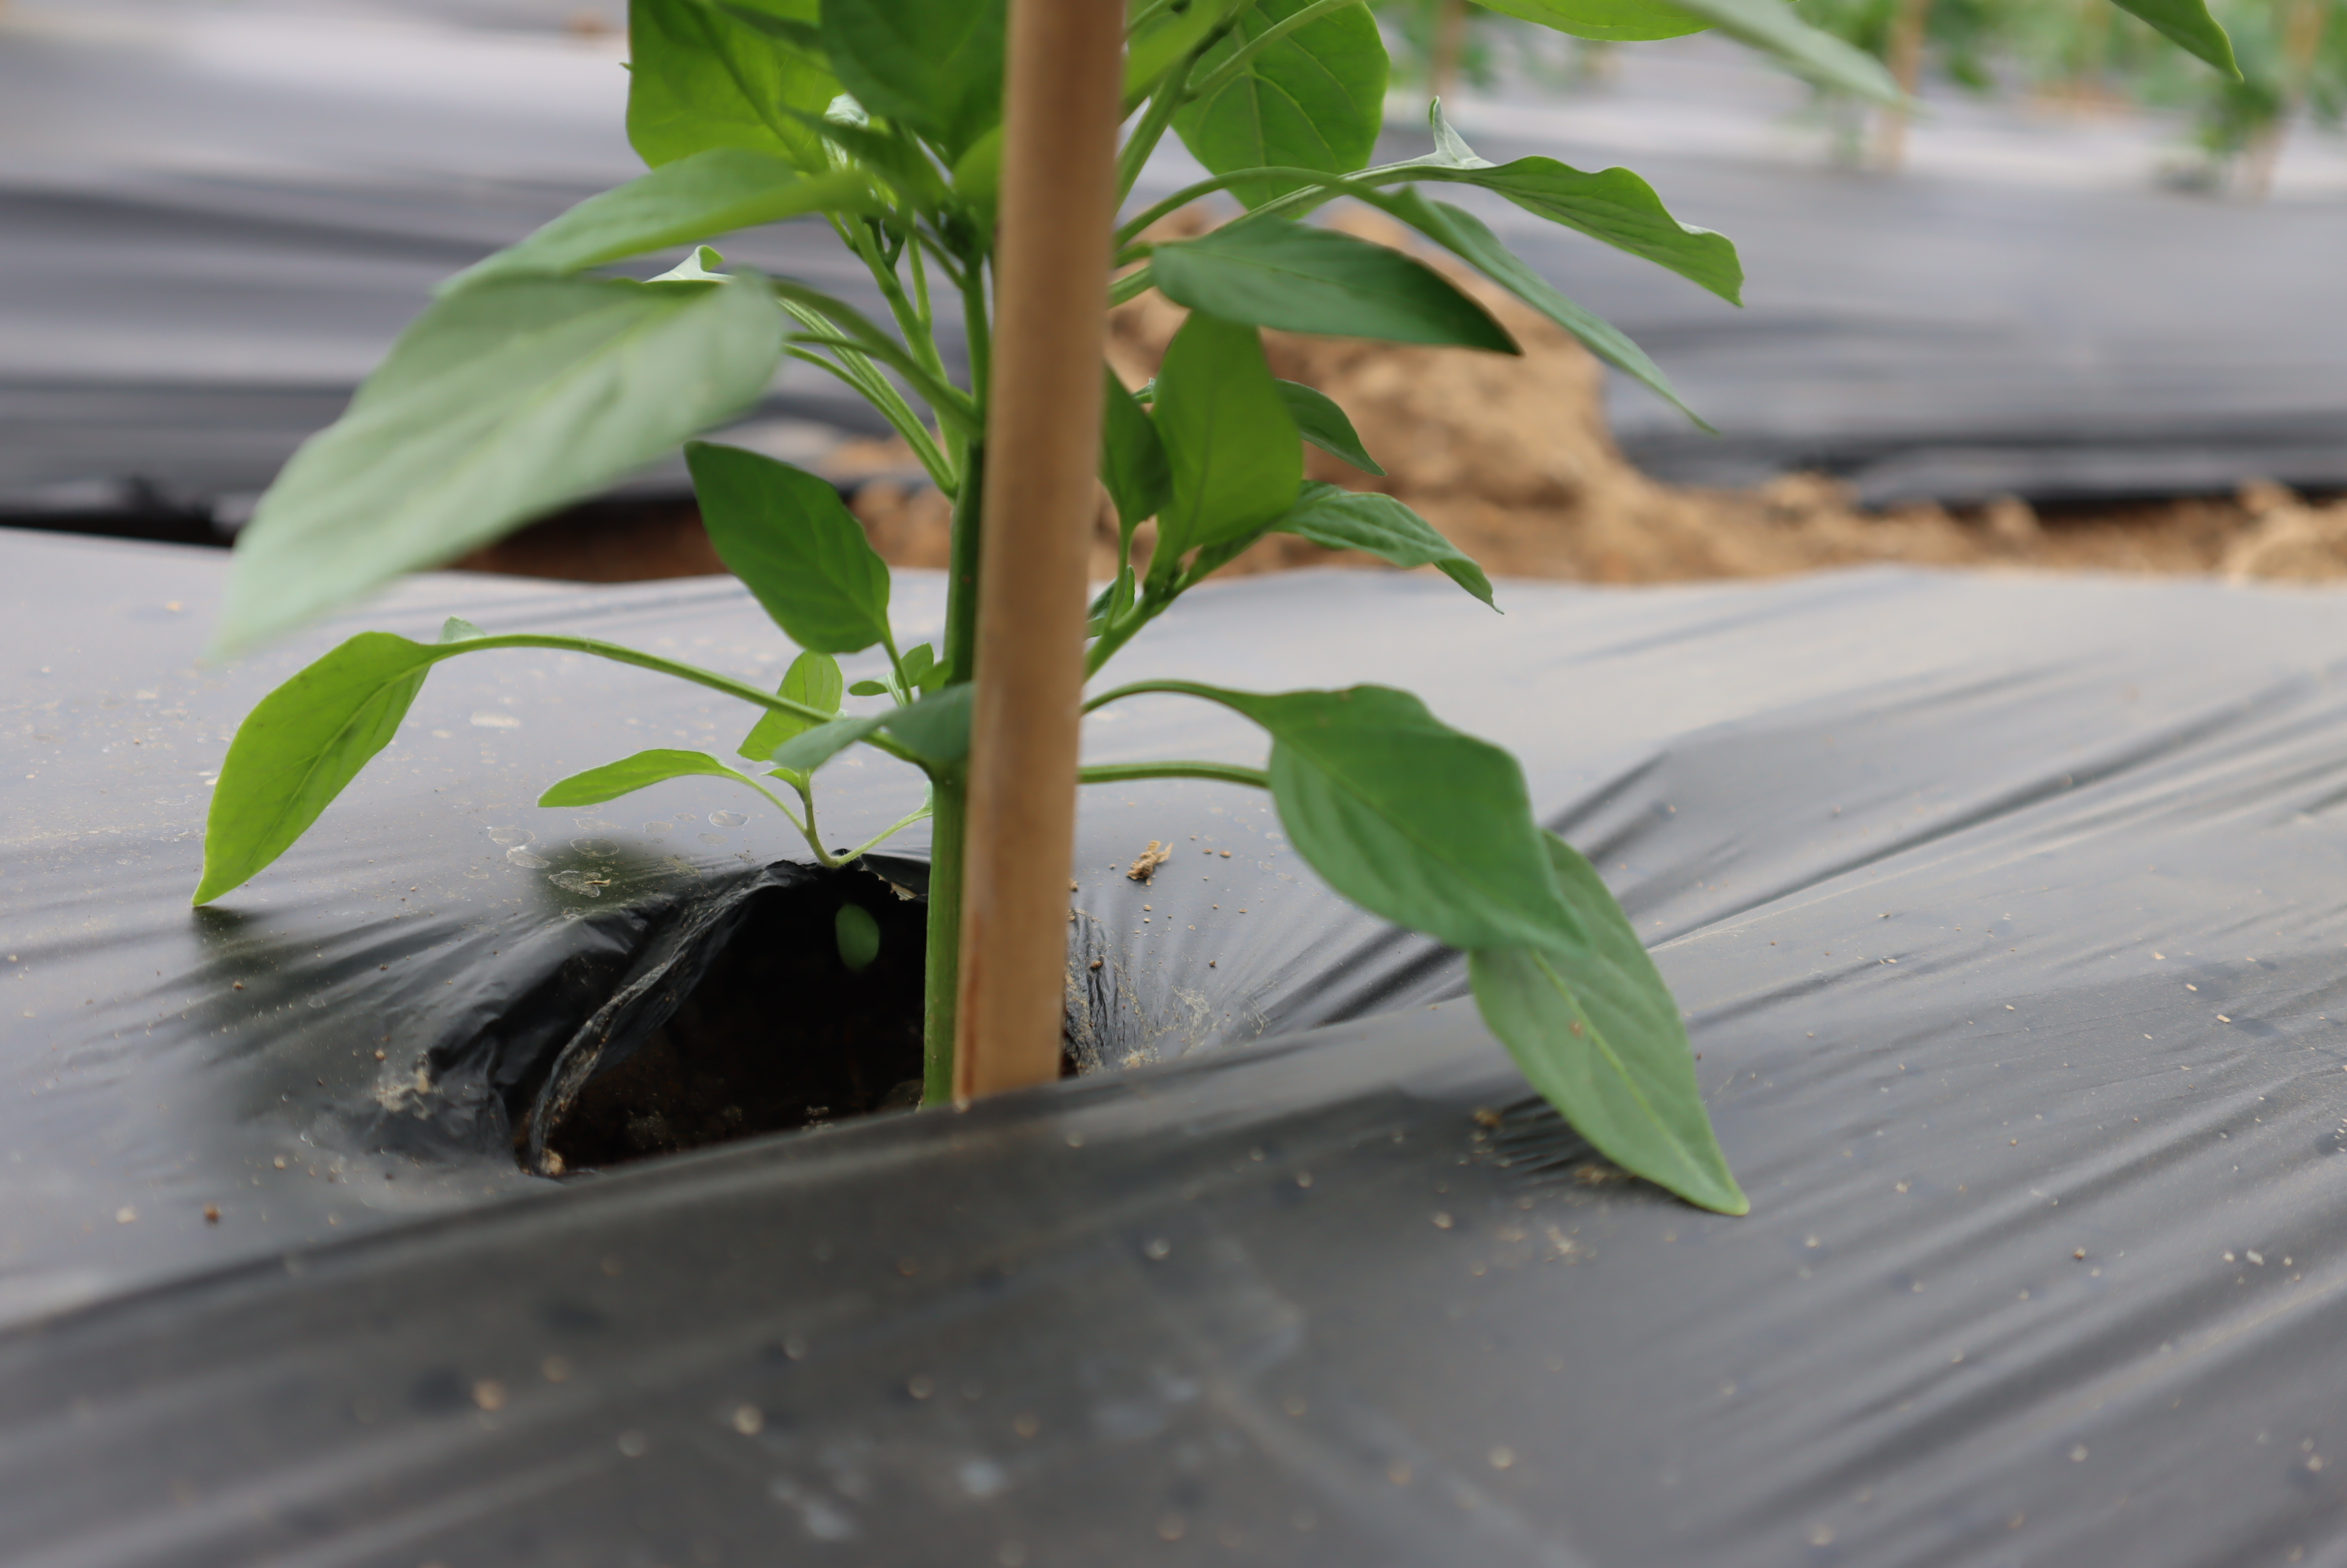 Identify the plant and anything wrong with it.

bell pepper, healthy
